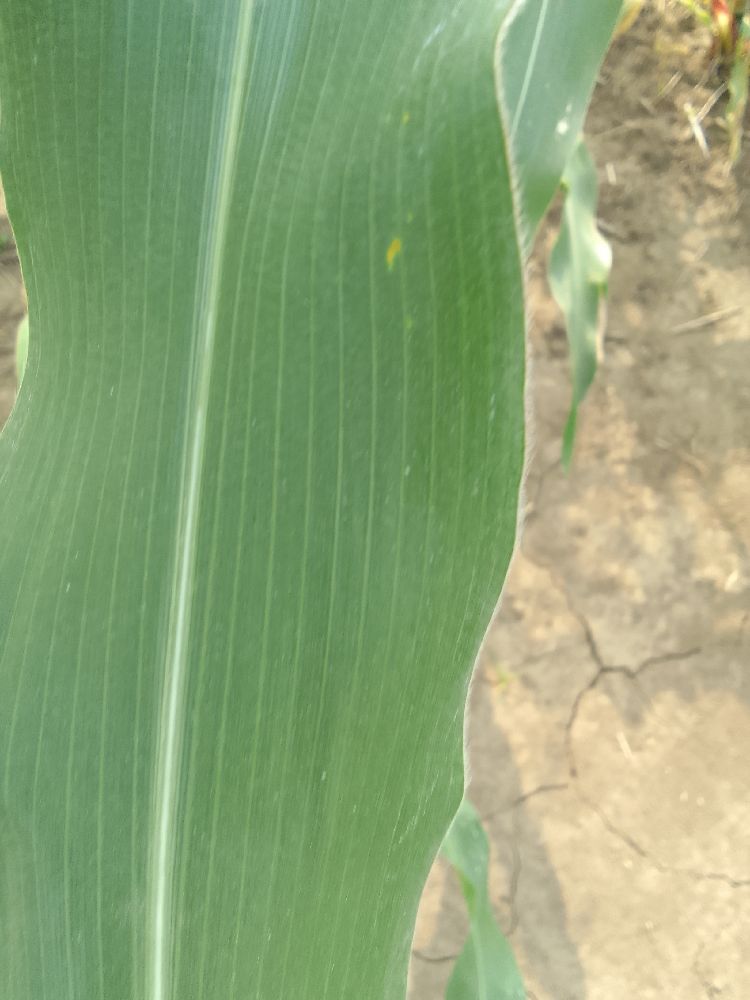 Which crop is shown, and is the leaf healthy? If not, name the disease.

maize, healthy
